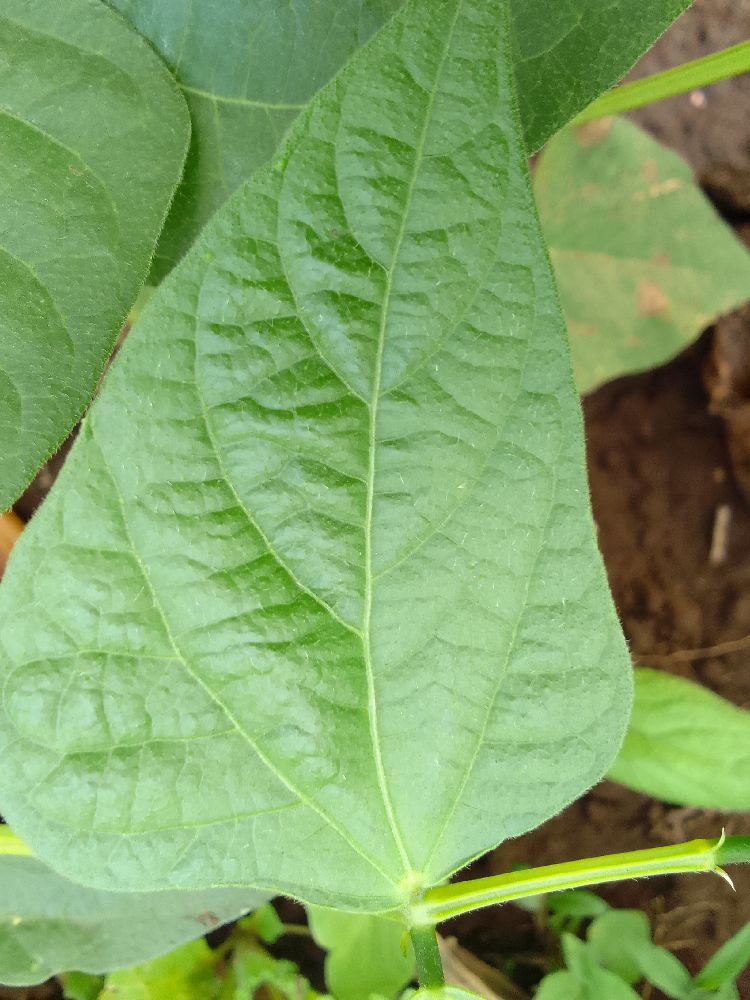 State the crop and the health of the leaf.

common bean, healthy
